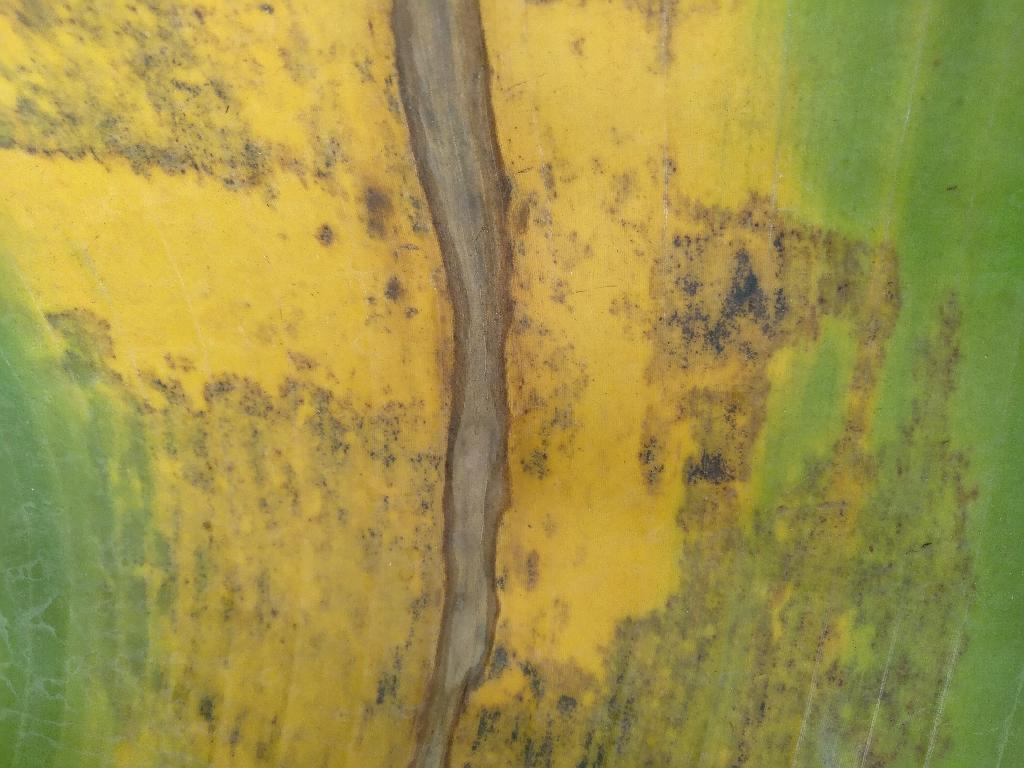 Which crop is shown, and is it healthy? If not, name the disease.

banana, black sigatoka
